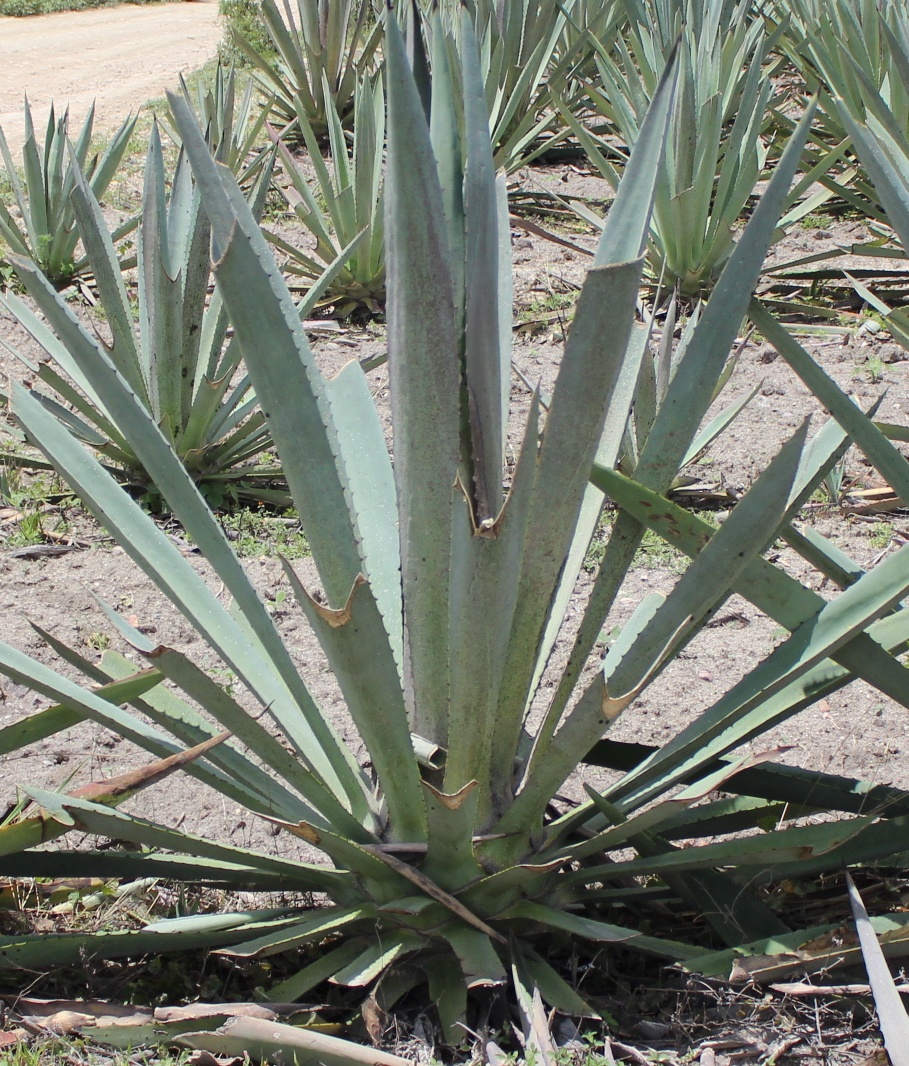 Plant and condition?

agave, healthy
